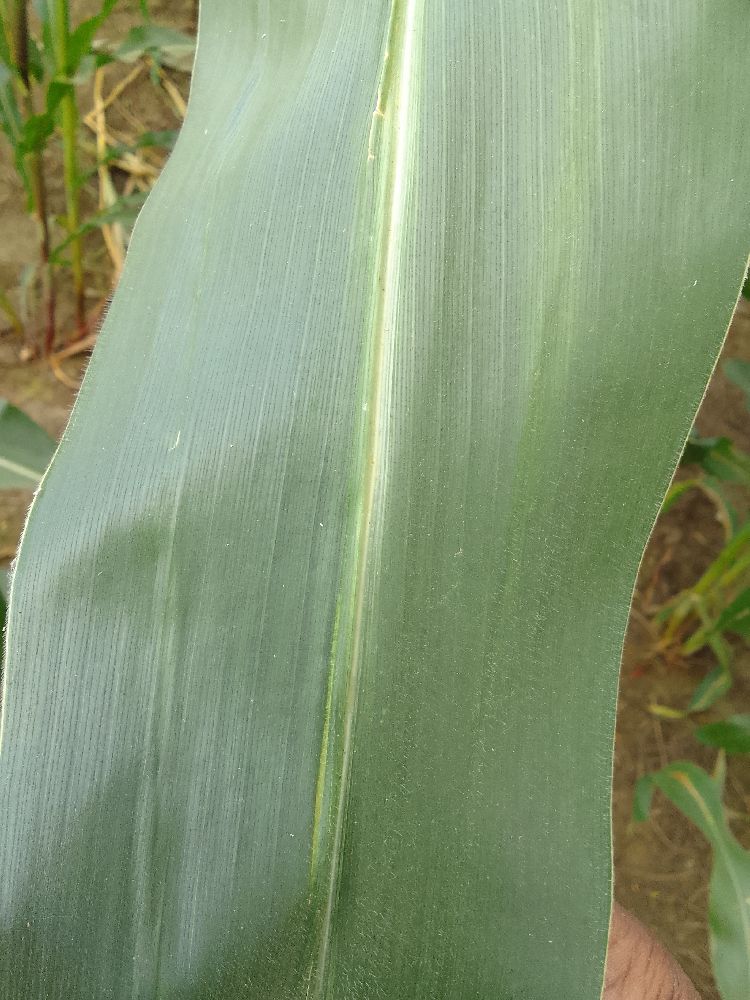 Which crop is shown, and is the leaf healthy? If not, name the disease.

maize, healthy
